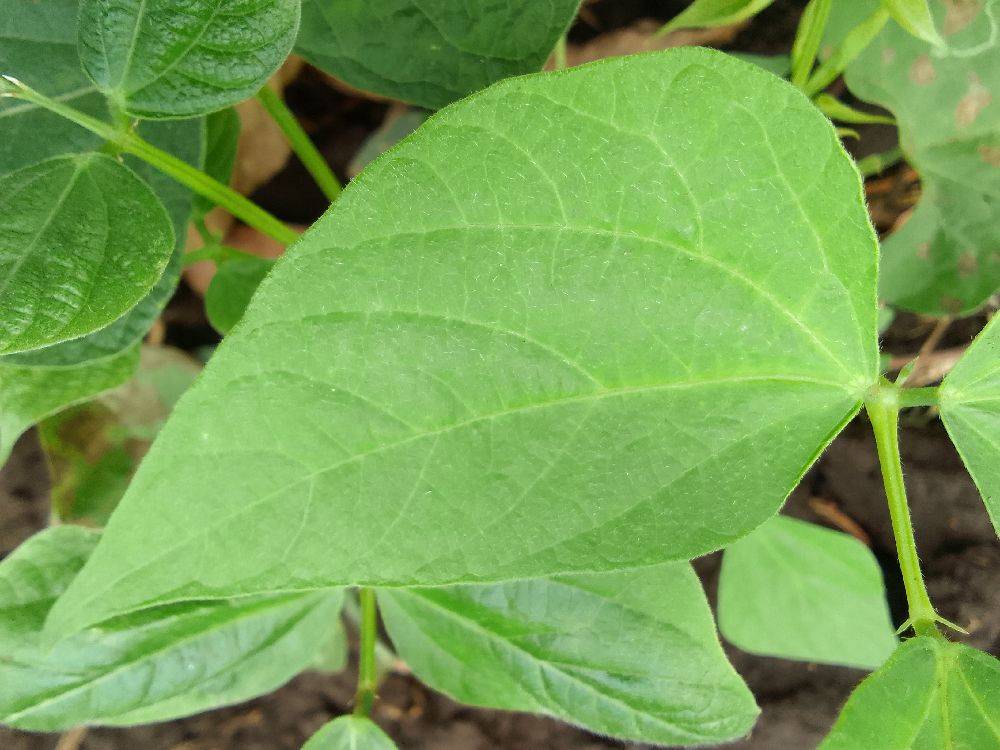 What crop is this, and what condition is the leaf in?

common bean, healthy
